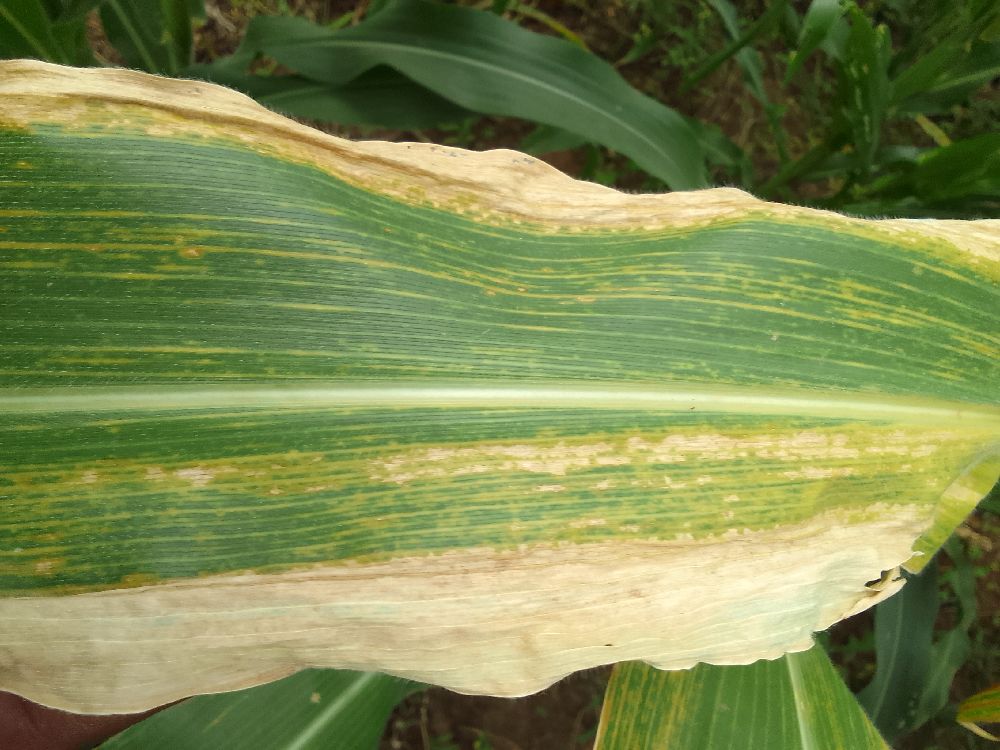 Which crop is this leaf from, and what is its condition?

maize, maize lethal necrosis
